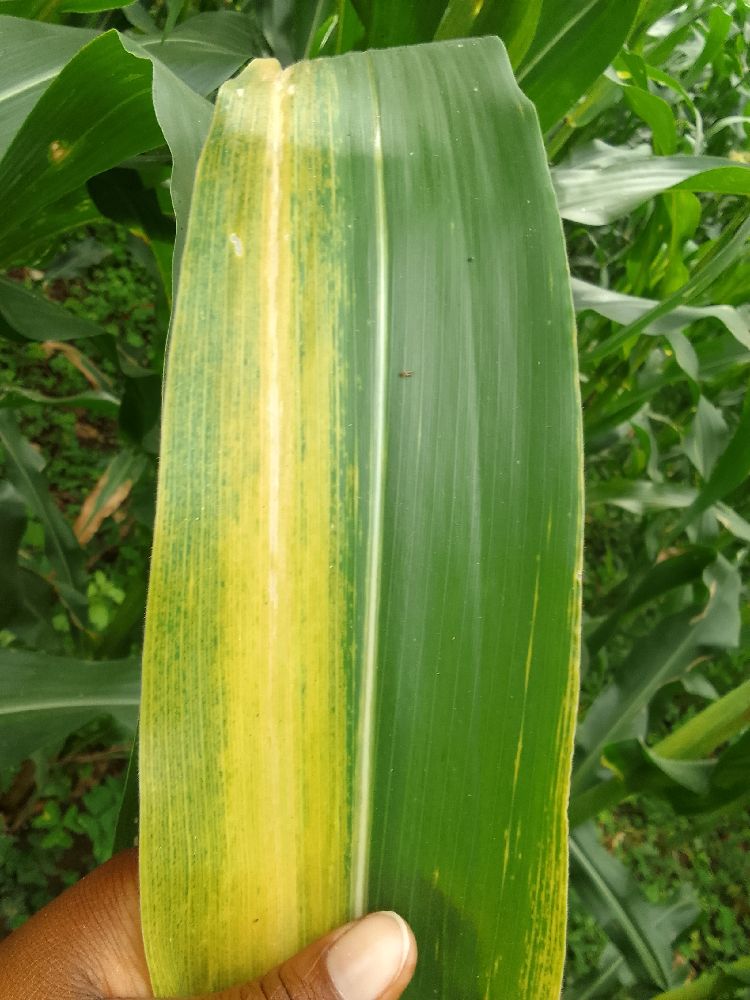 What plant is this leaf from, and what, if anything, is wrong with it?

maize, maize lethal necrosis
